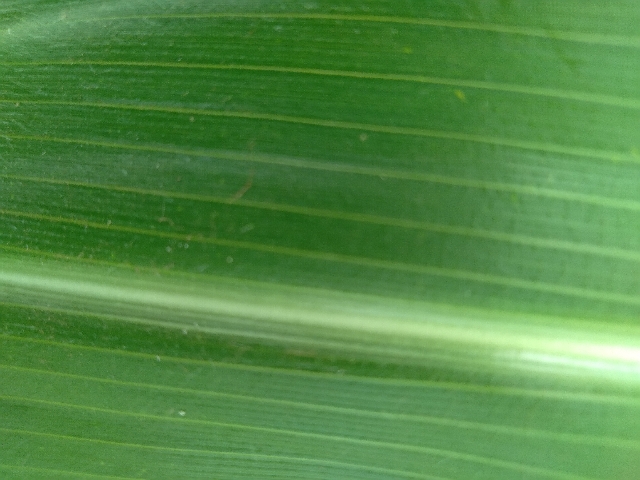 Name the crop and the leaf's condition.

maize, healthy
